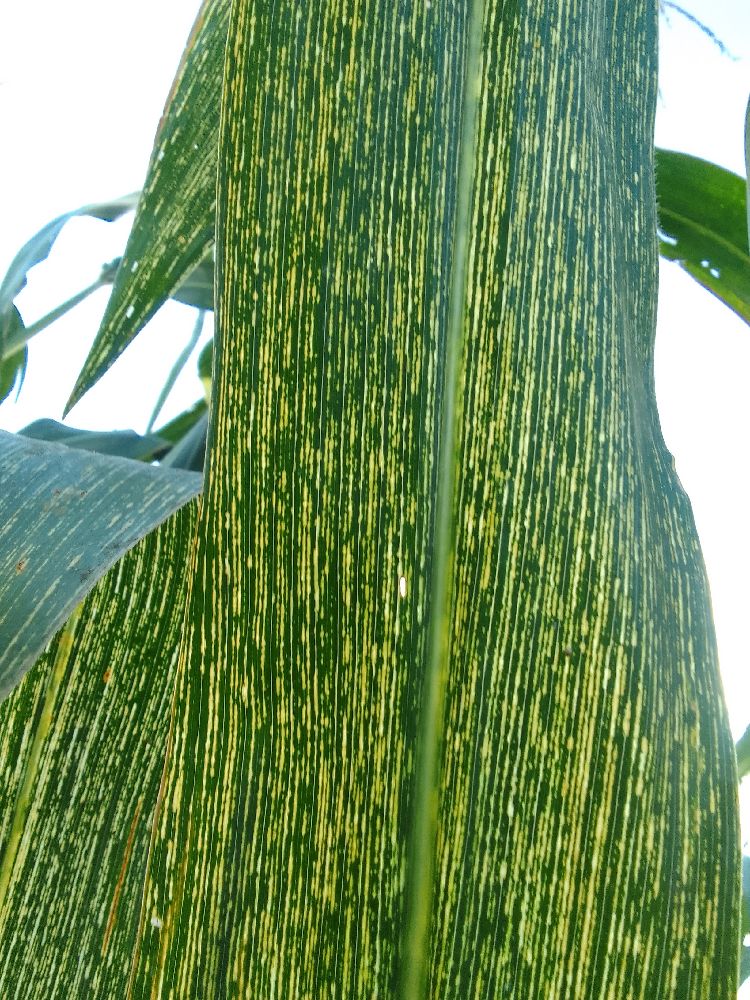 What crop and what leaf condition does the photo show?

maize, maize streak virus
